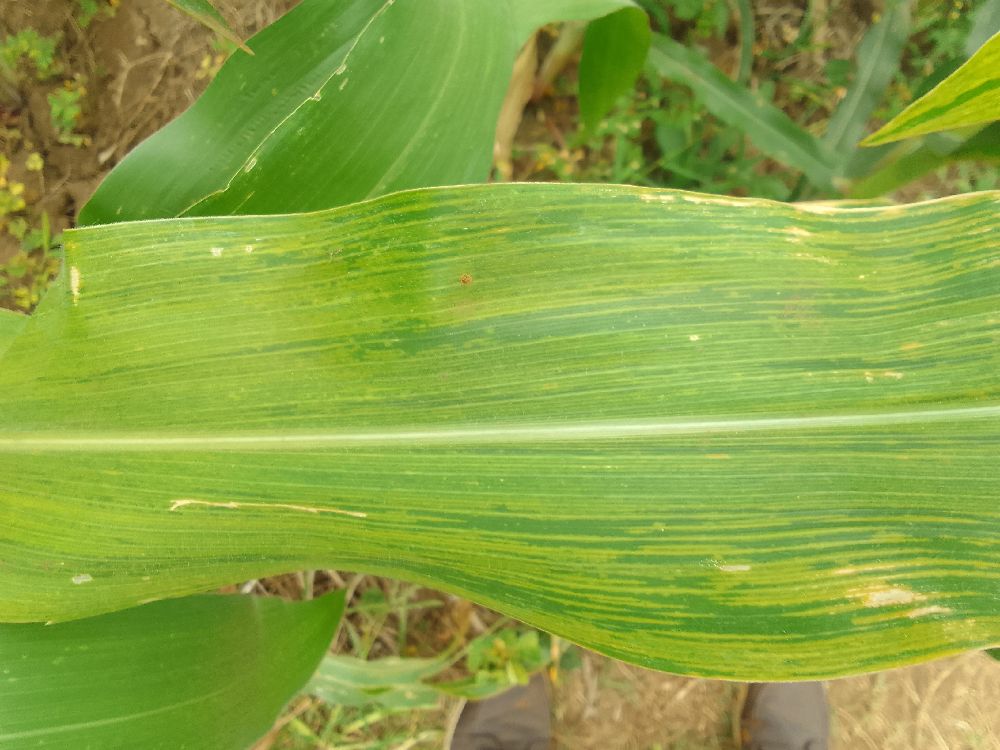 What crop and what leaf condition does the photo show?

maize, maize lethal necrosis
